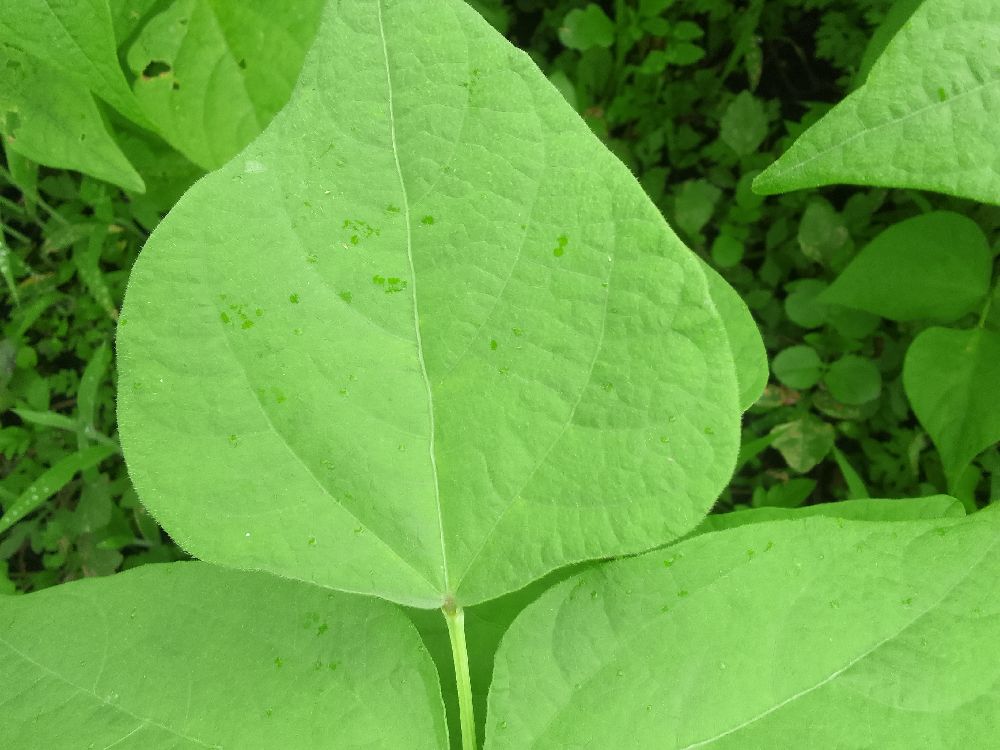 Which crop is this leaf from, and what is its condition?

common bean, healthy
